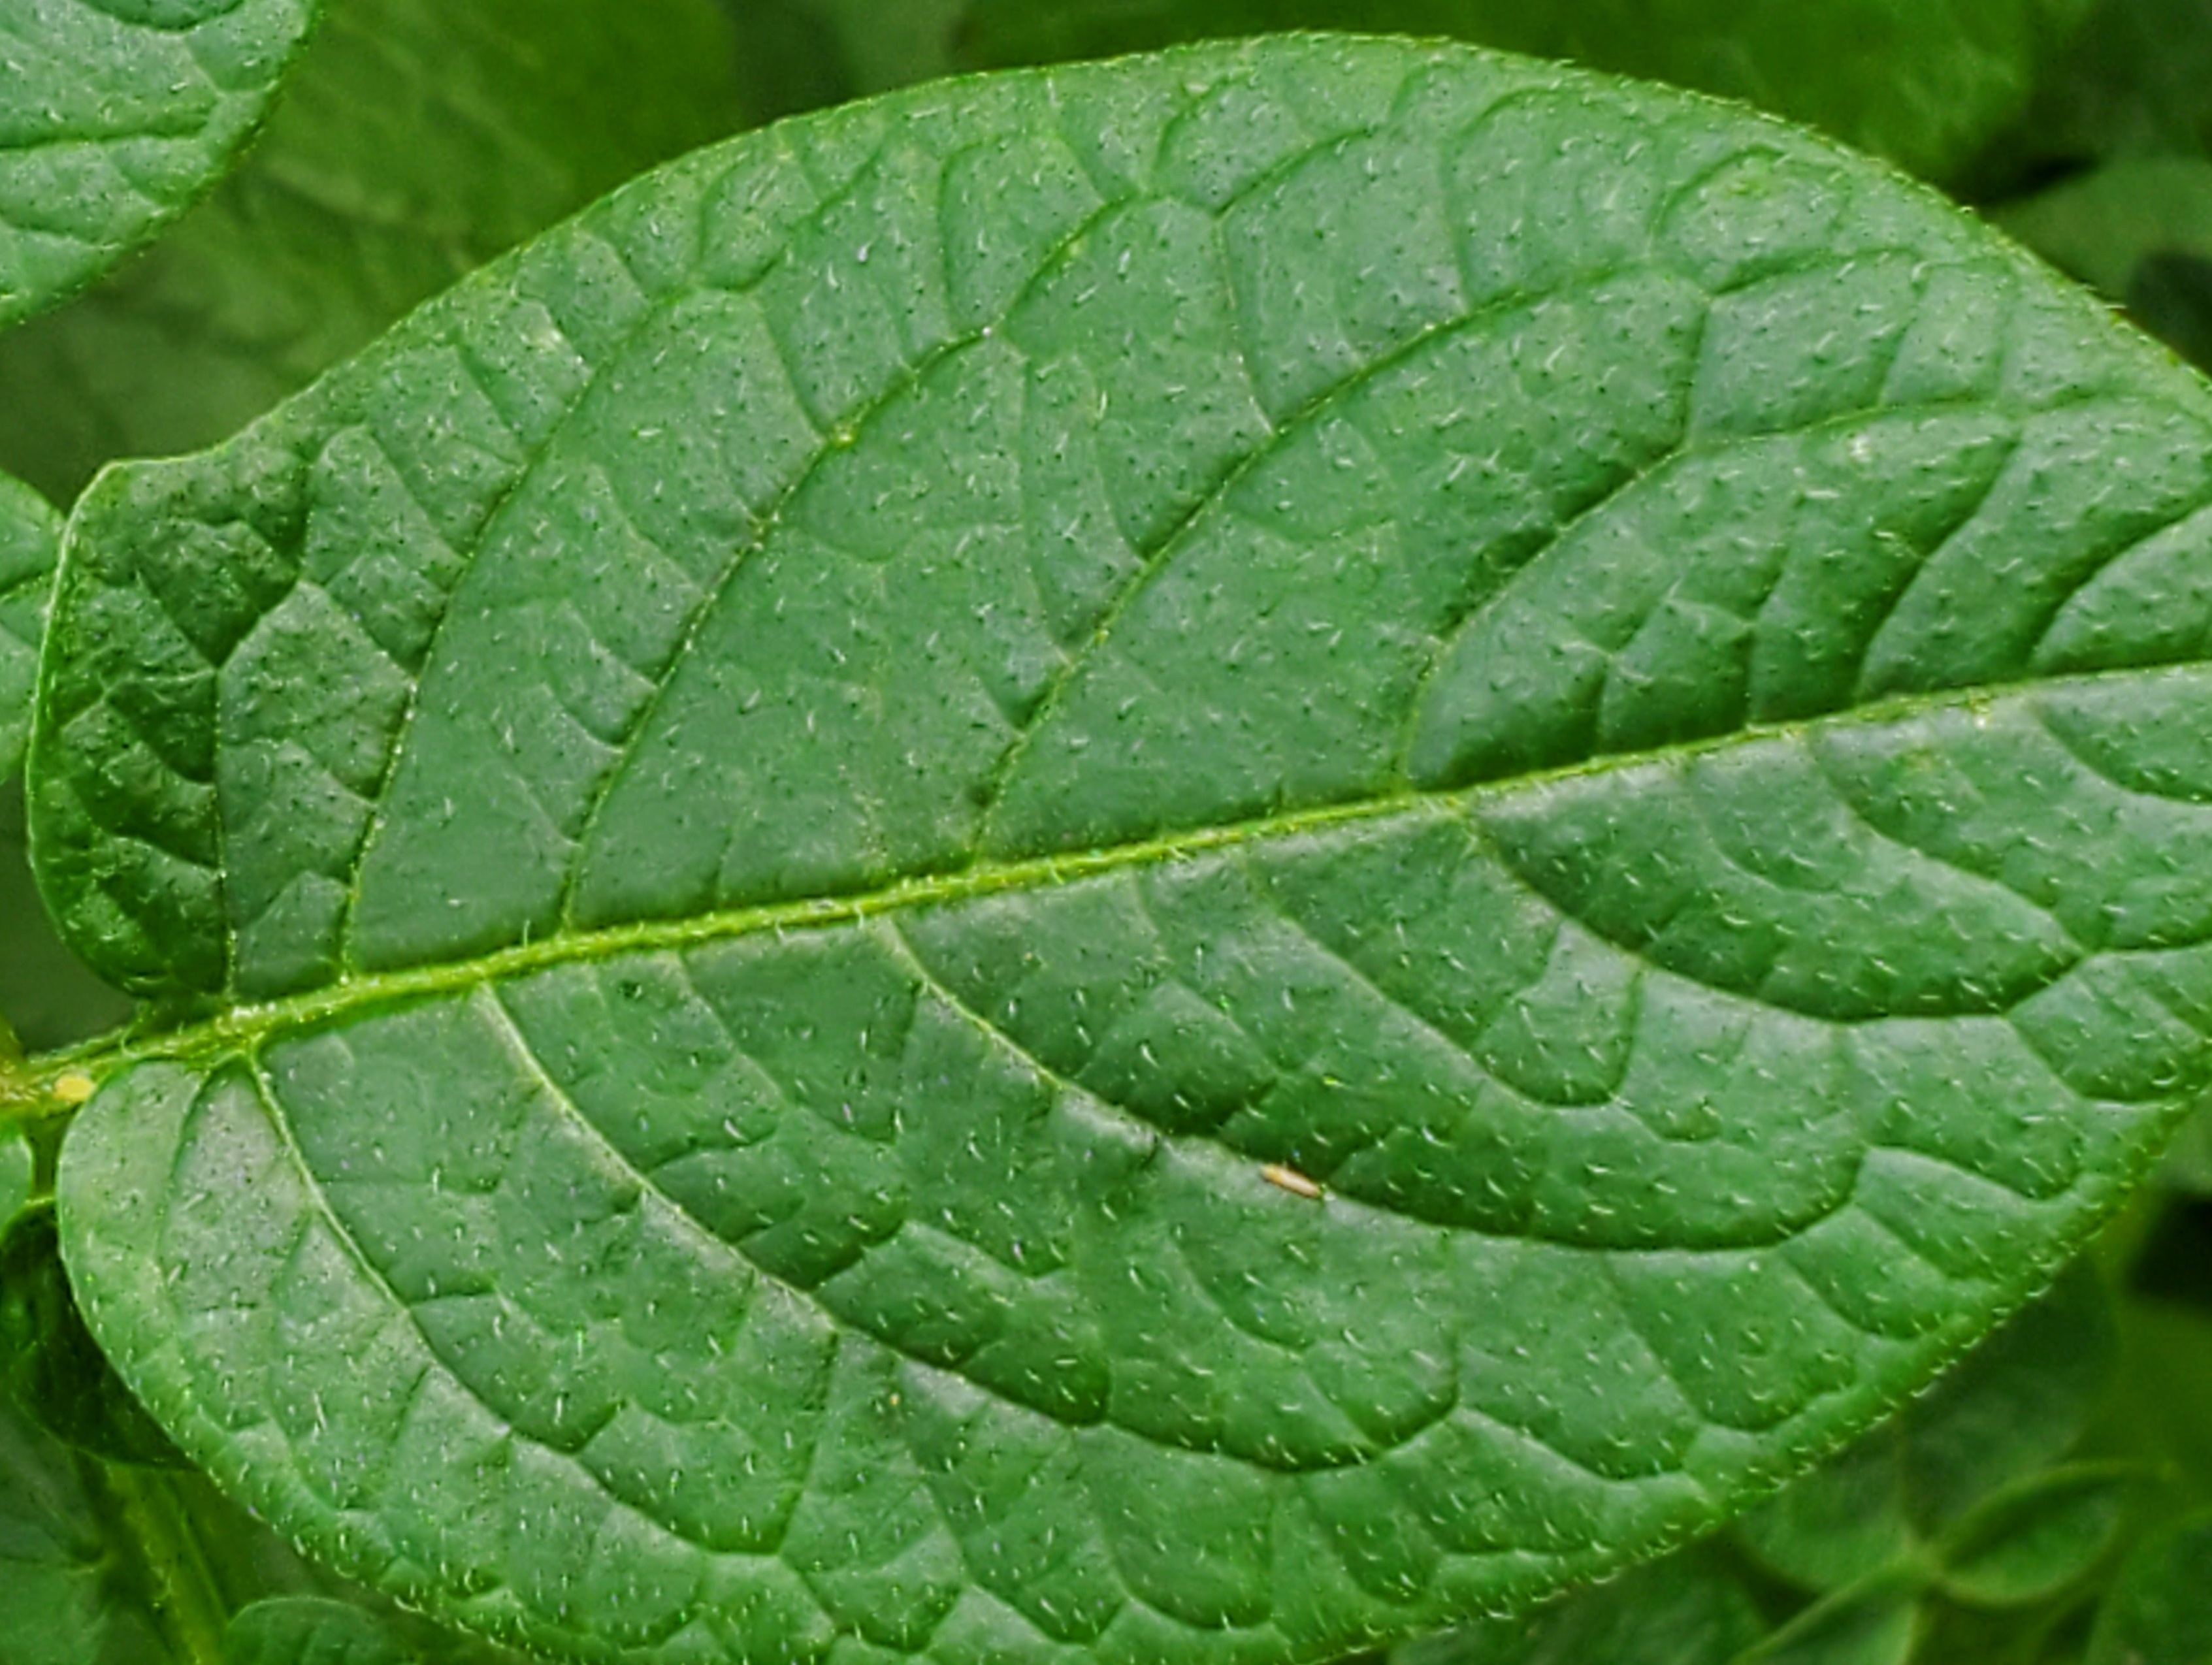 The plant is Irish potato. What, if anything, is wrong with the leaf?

healthy
